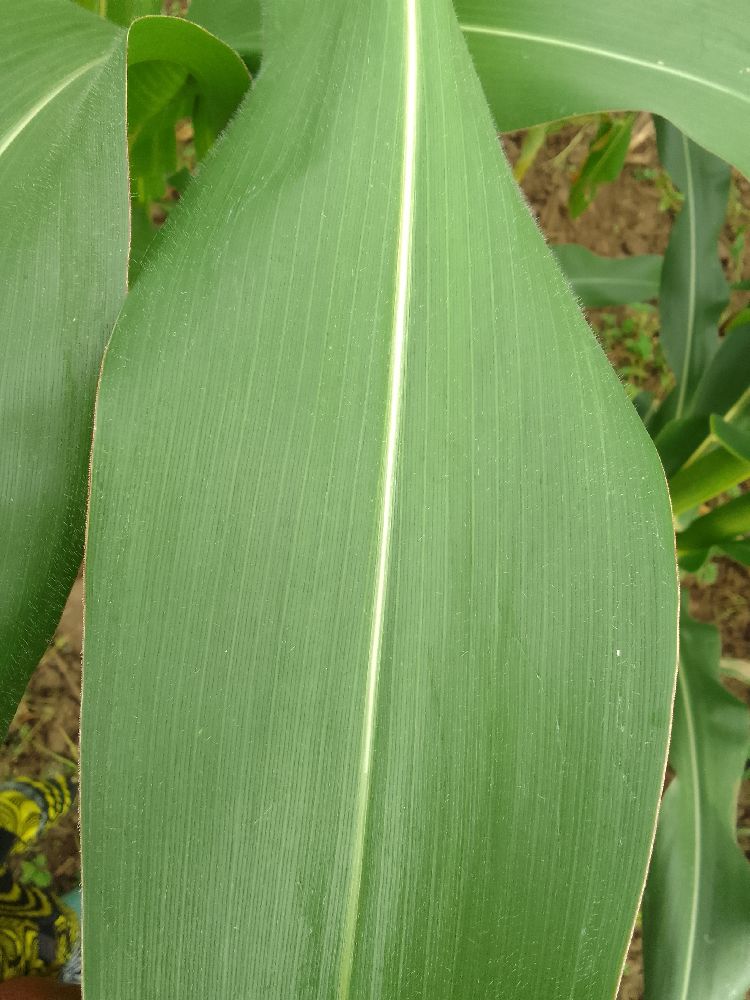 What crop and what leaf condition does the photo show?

maize, healthy
